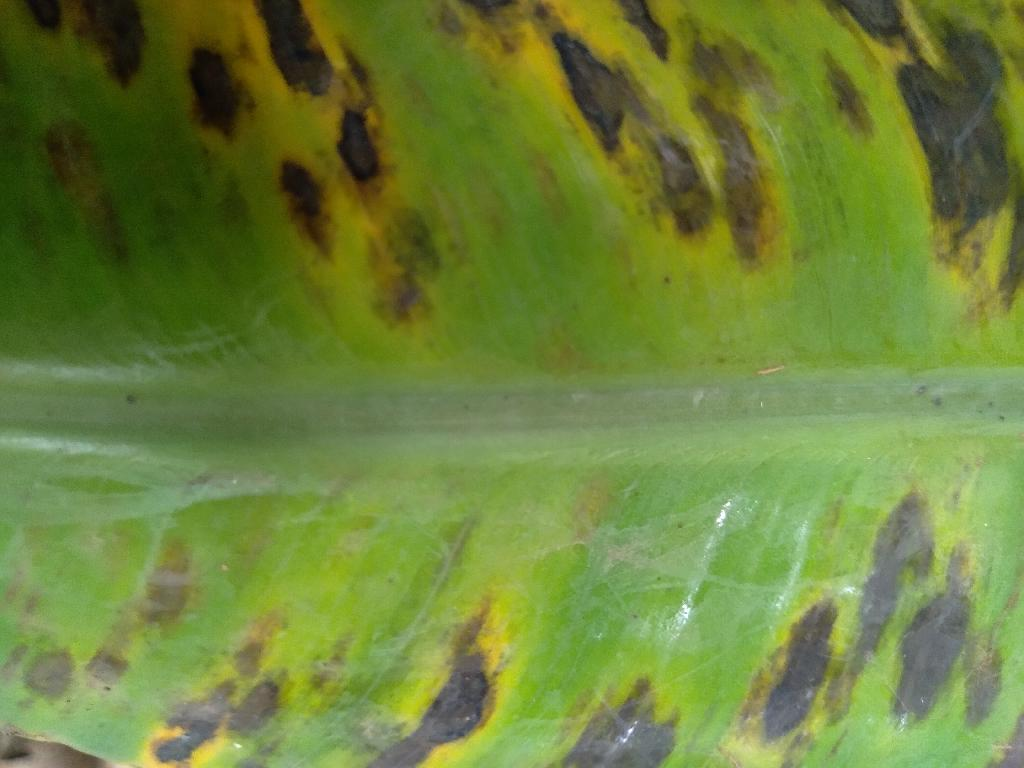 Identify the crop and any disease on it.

banana, black sigatoka
